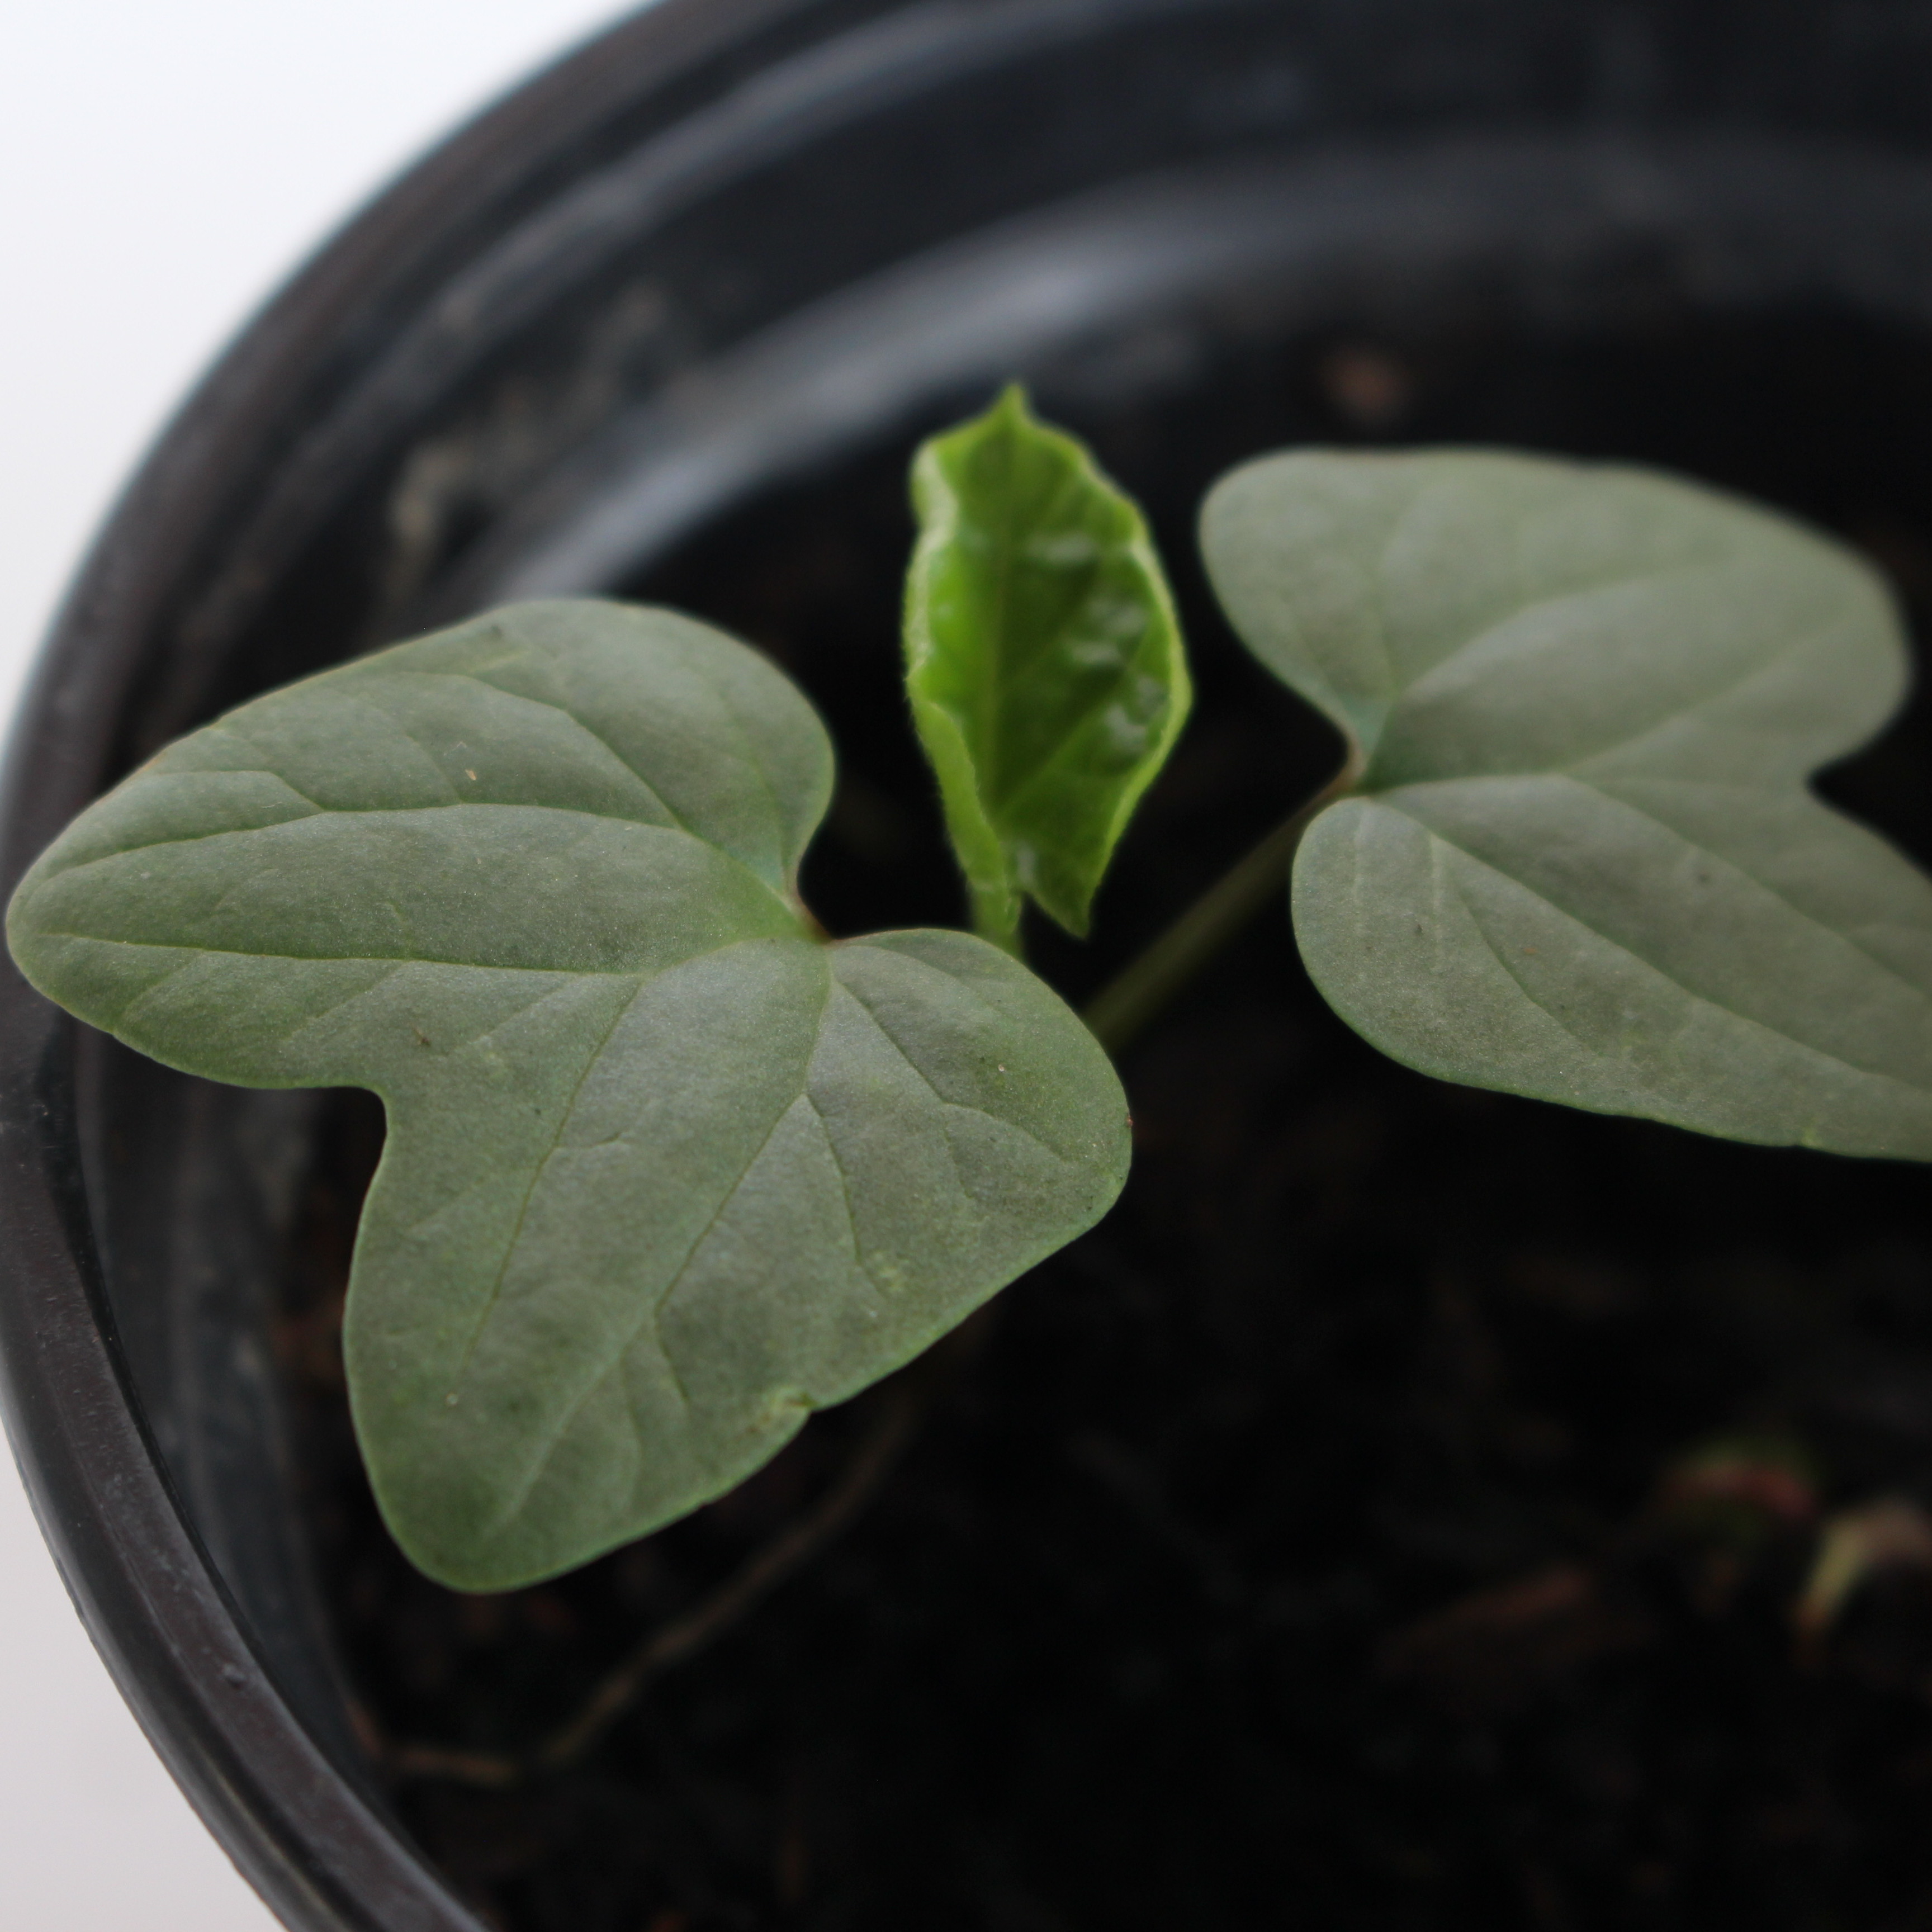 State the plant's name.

Convolvulus arvensis
